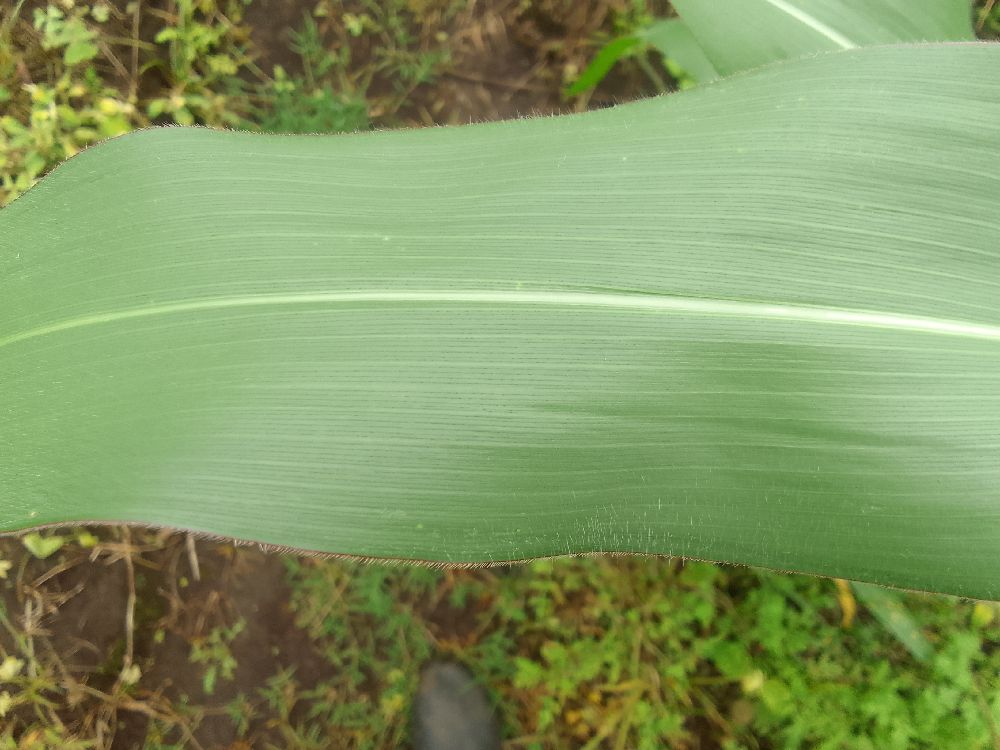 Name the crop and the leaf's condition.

maize, healthy
